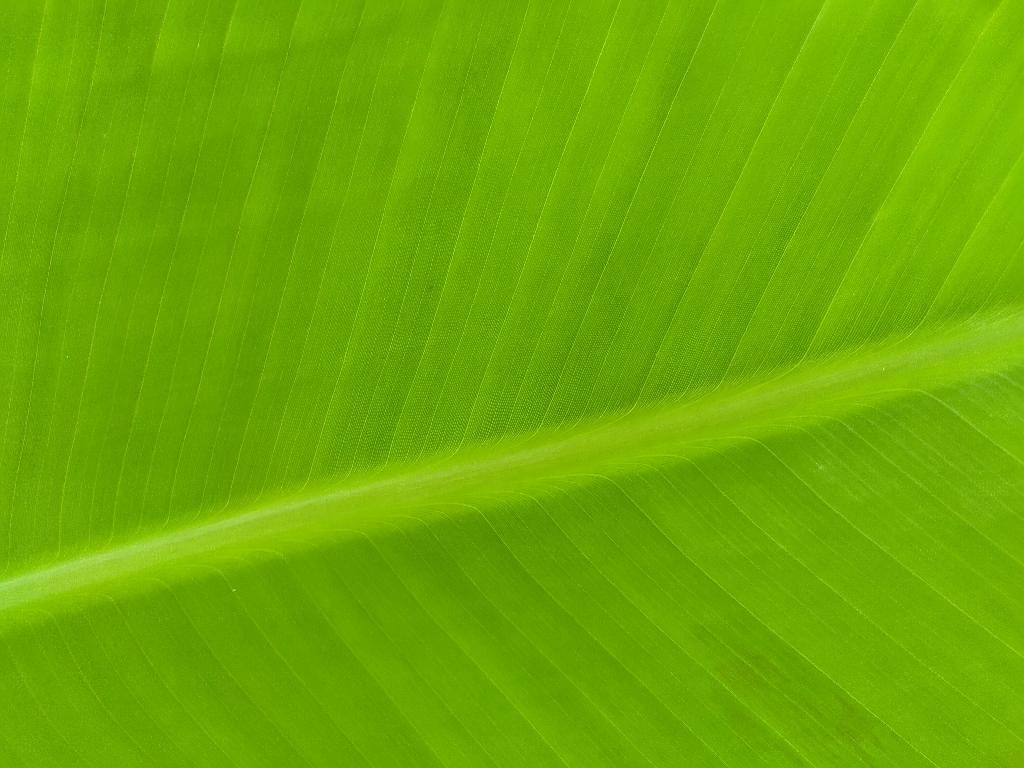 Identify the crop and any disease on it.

banana, healthy
